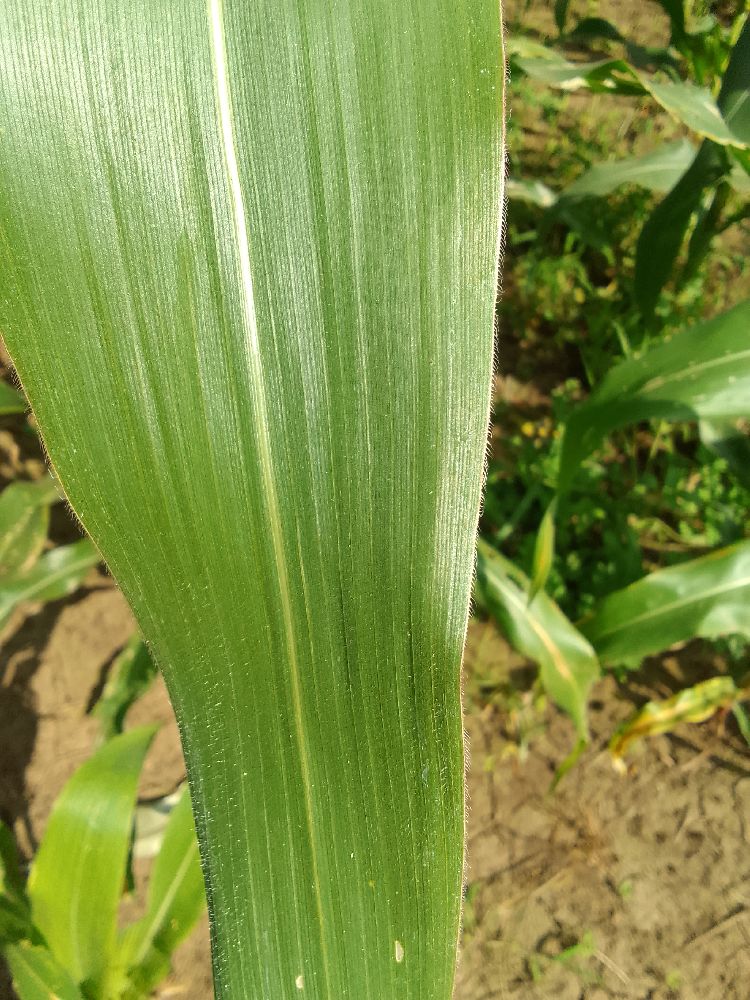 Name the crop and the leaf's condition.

maize, healthy
